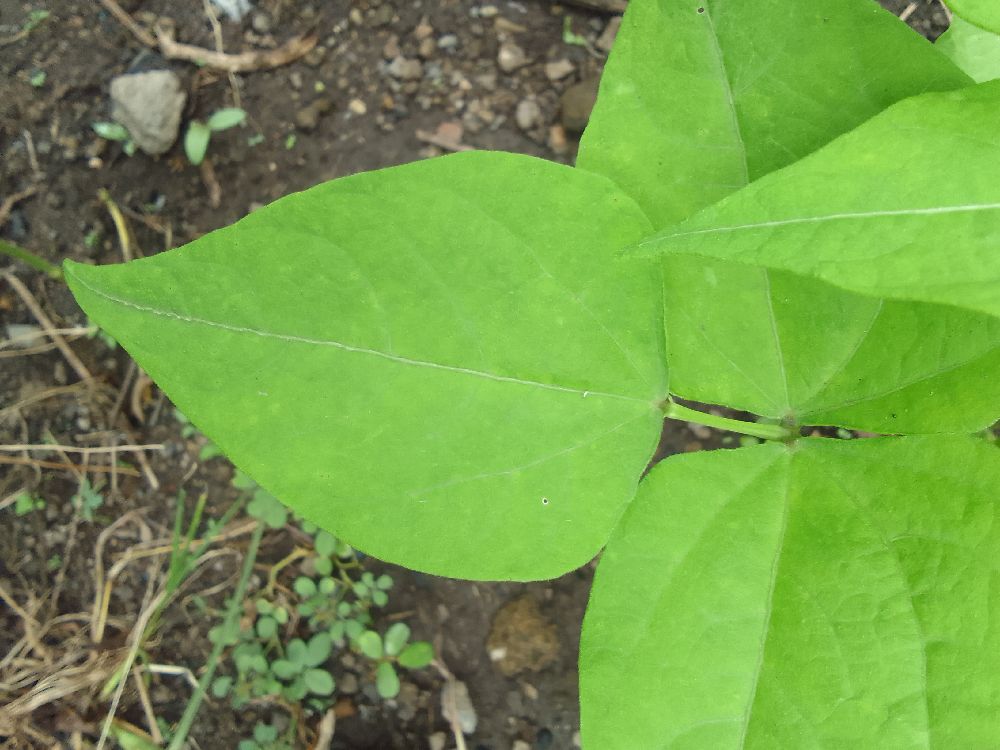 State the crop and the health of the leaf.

common bean, healthy
